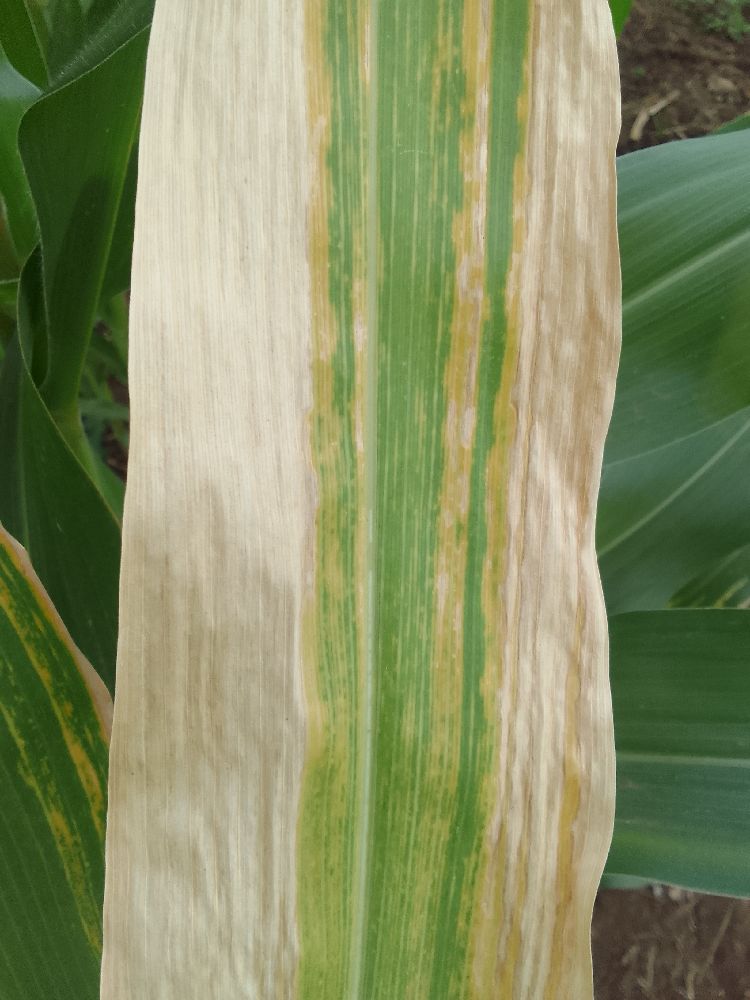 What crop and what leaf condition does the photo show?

maize, maize lethal necrosis
